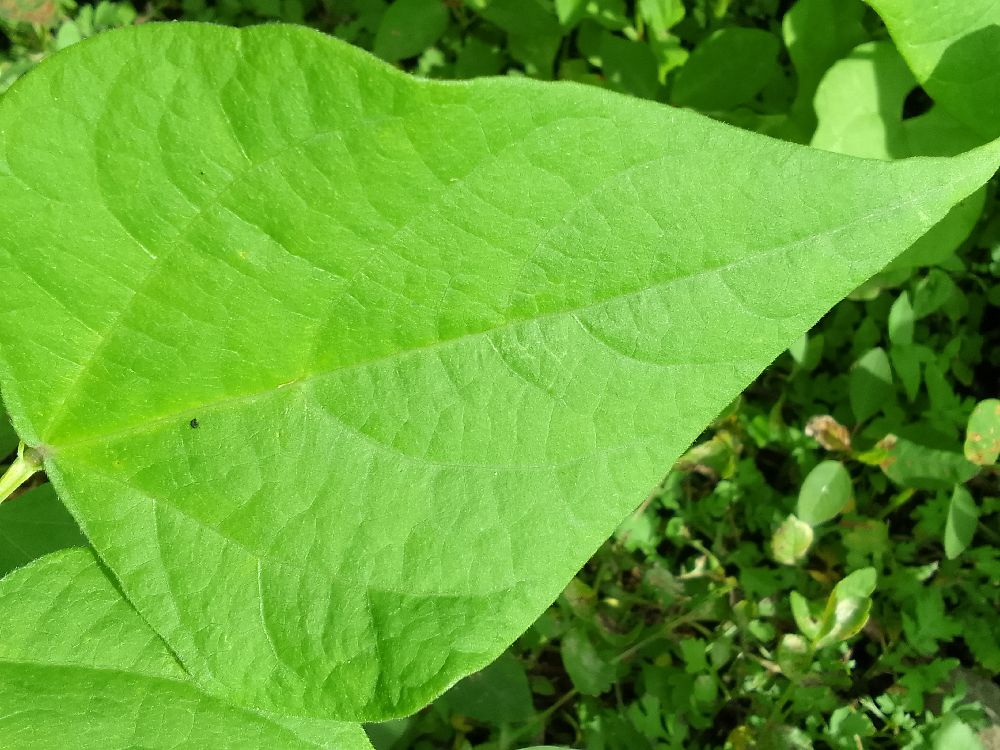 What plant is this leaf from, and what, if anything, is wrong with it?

common bean, healthy
